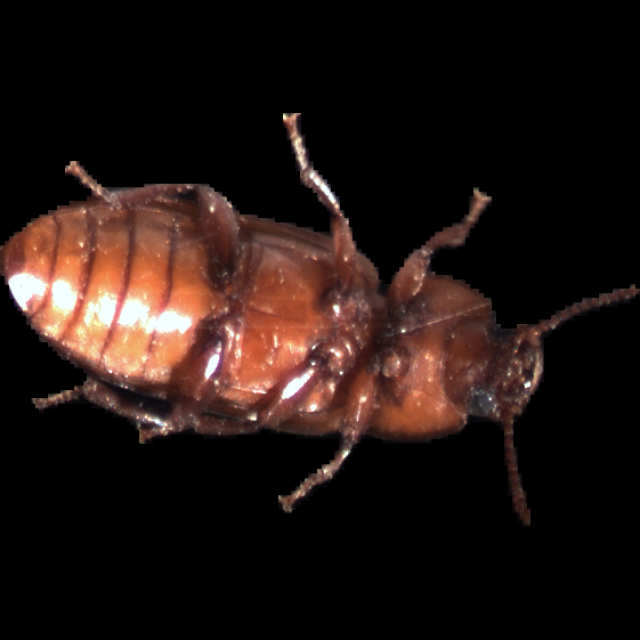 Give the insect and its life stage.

mealworm beetle
